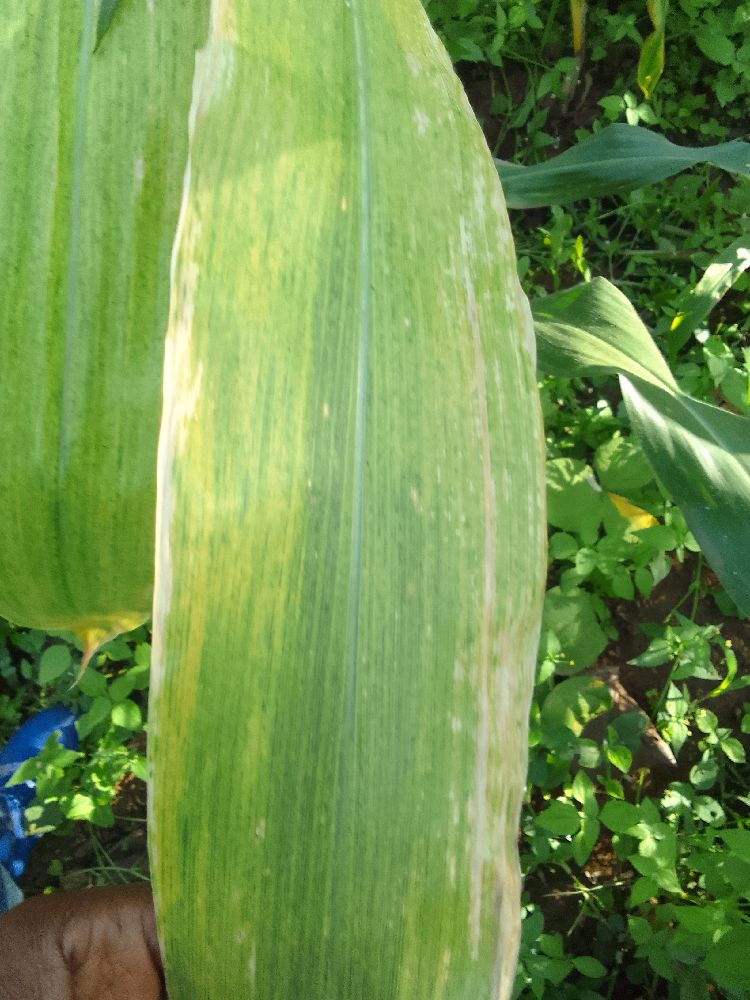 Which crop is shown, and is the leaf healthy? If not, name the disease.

maize, maize lethal necrosis
